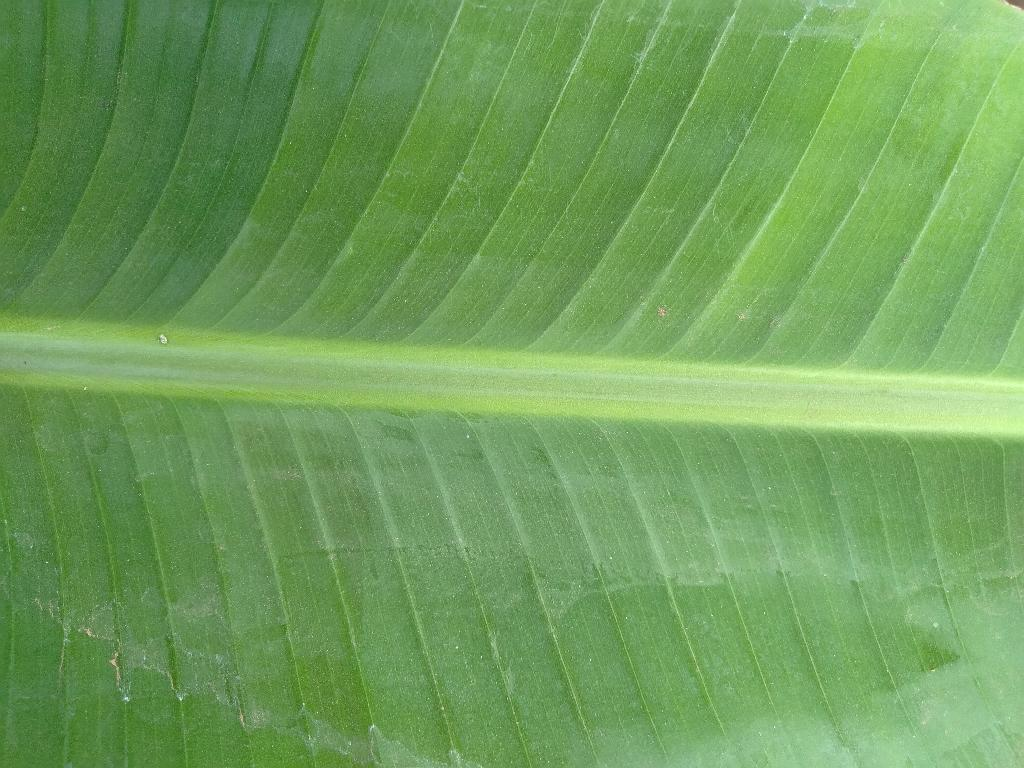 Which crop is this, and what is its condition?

banana, healthy
